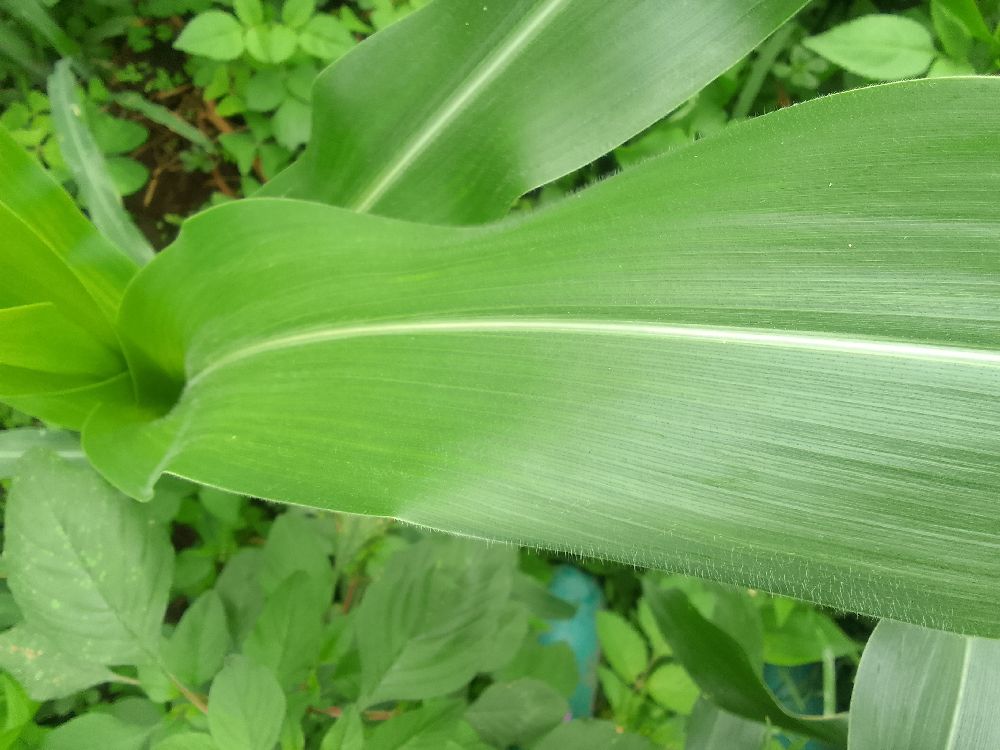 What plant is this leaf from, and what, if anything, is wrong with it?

maize, healthy
